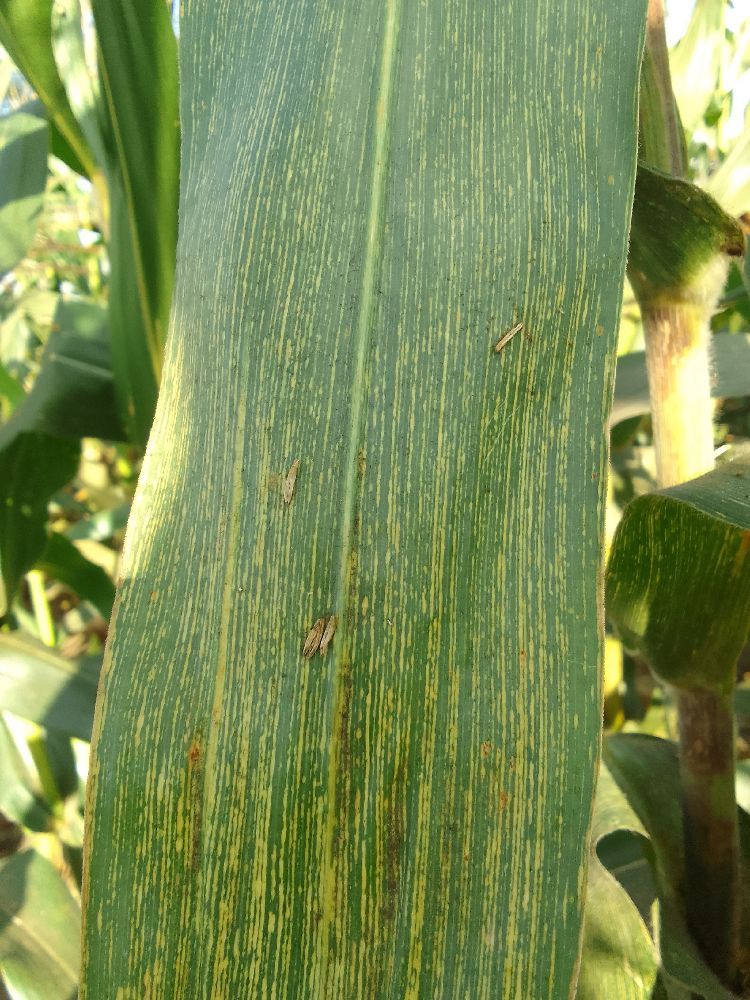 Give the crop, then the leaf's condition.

maize, maize streak virus
